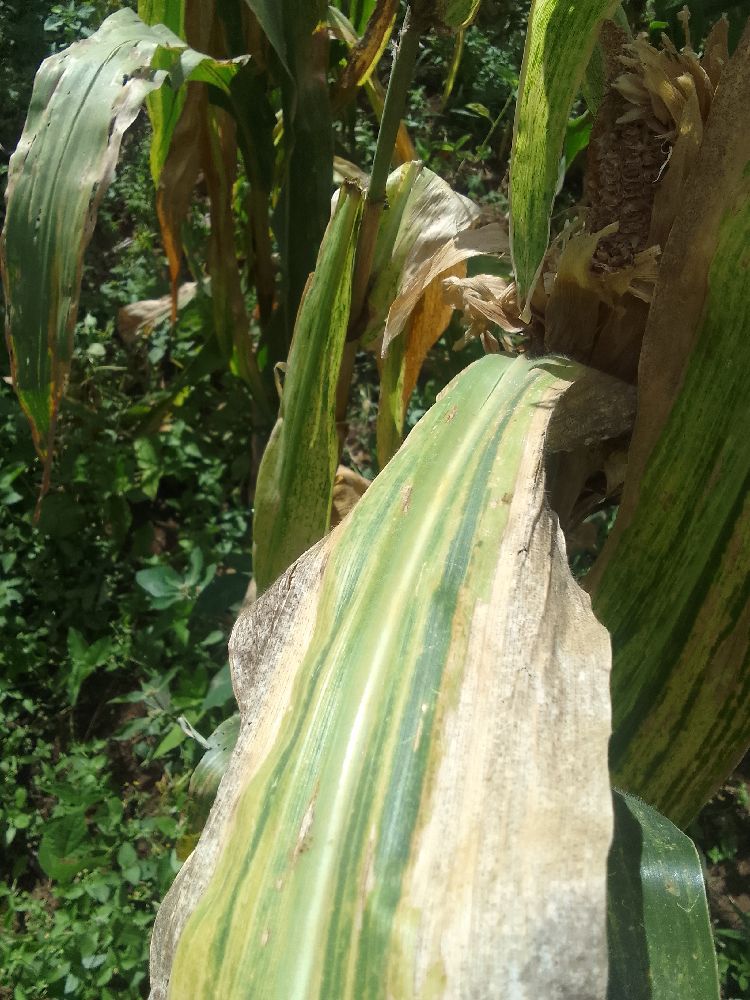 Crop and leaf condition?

maize, maize lethal necrosis
